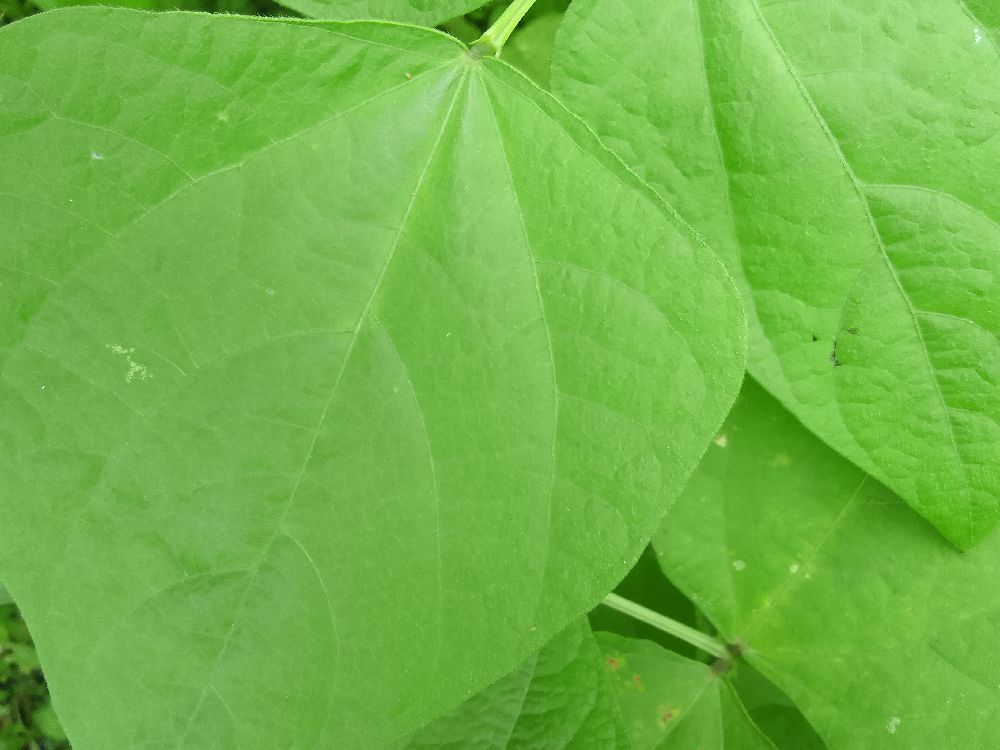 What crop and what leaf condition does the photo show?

common bean, healthy
